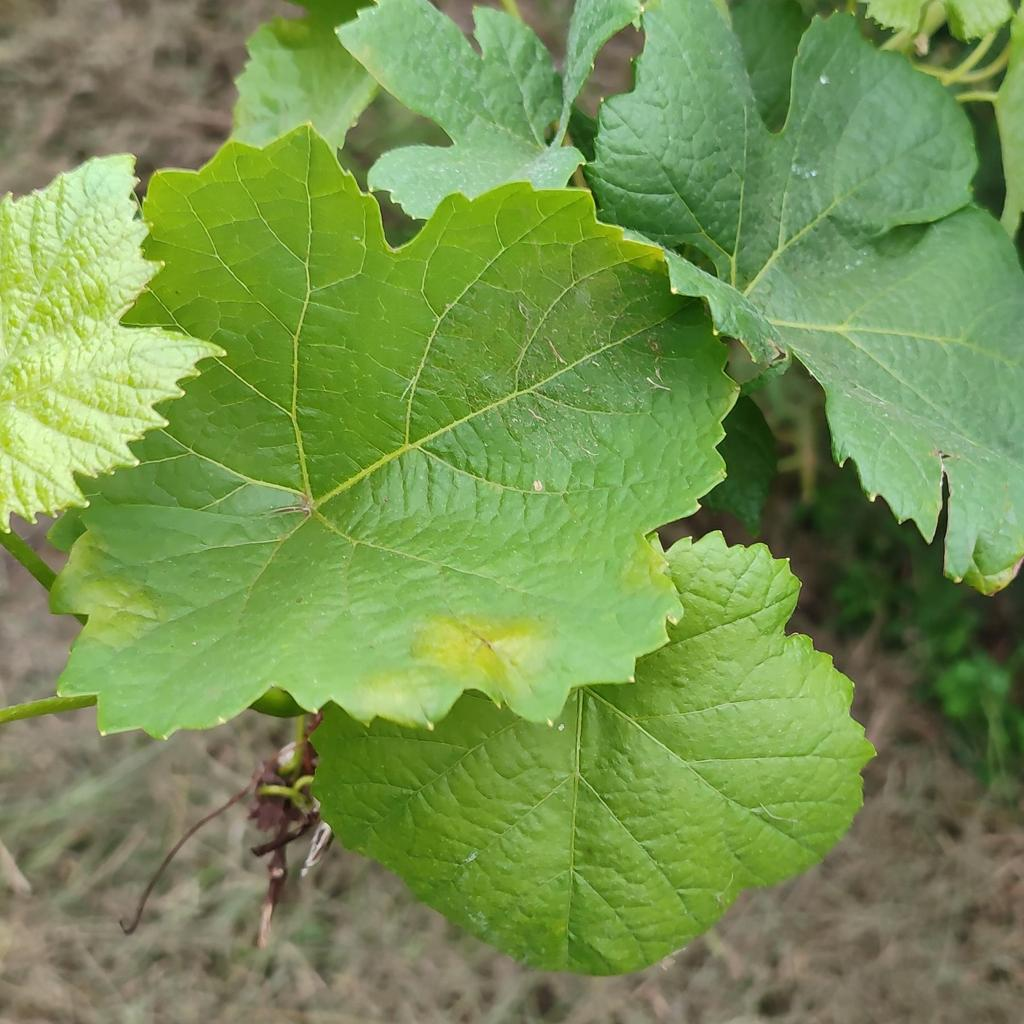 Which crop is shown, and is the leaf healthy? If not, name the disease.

grapevine, downy mildew
